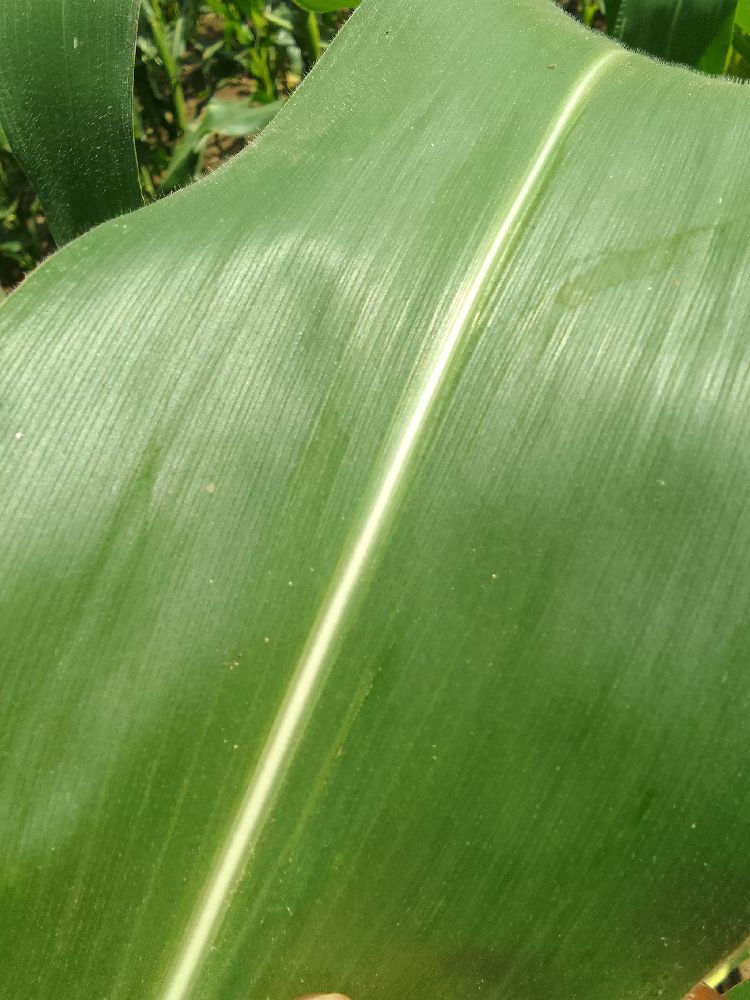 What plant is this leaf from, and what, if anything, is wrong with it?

maize, healthy
